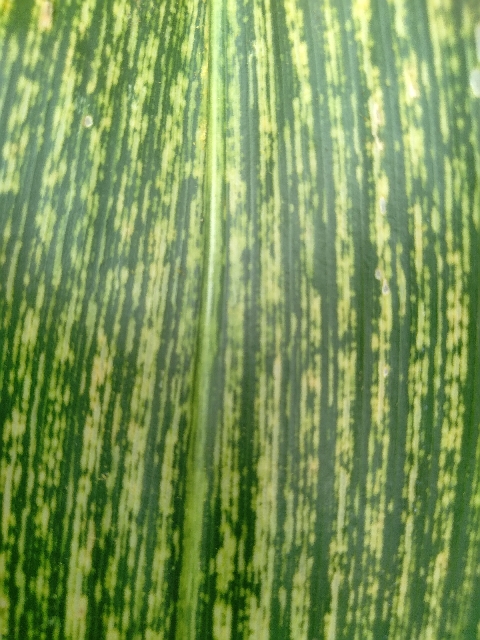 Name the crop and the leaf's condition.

maize, maize streak virus
